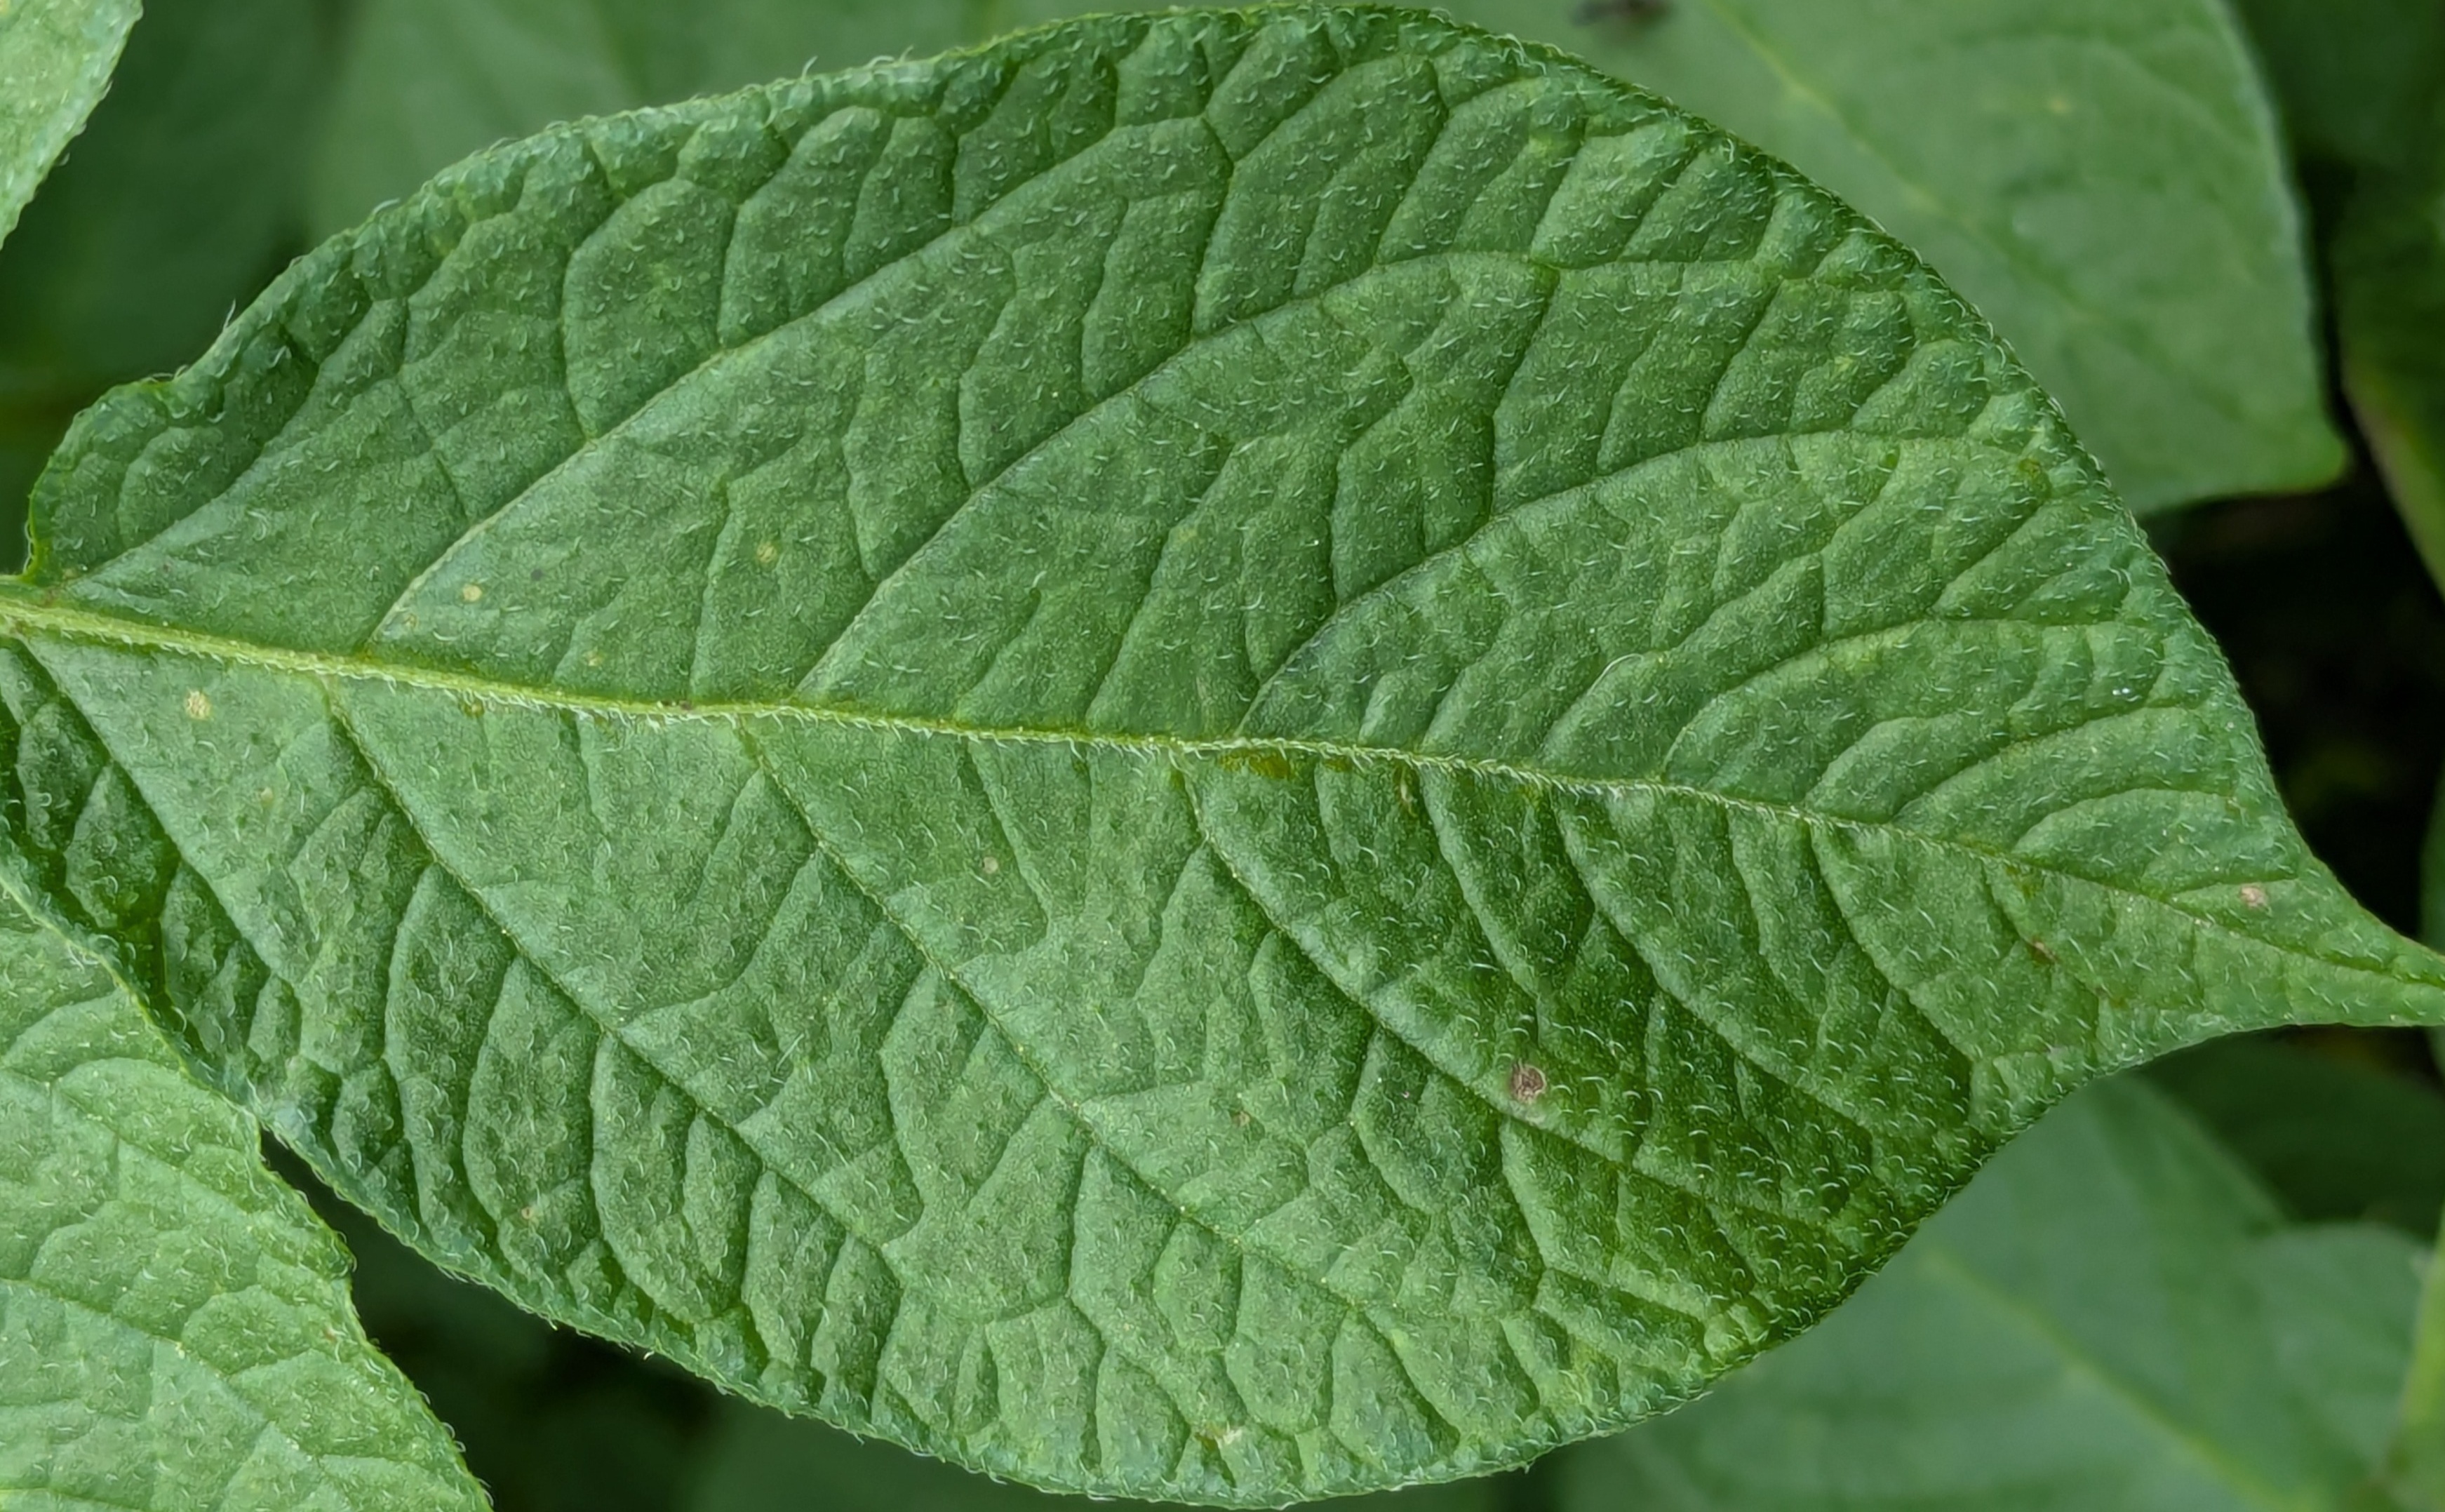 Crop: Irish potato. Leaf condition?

healthy
